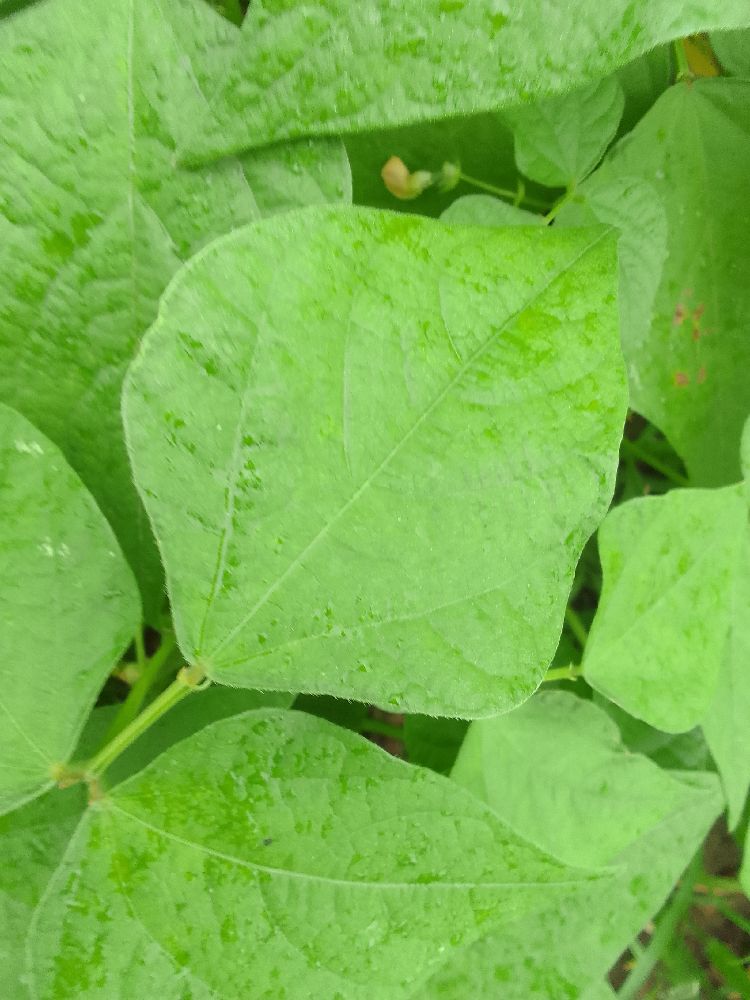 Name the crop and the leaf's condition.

common bean, healthy
